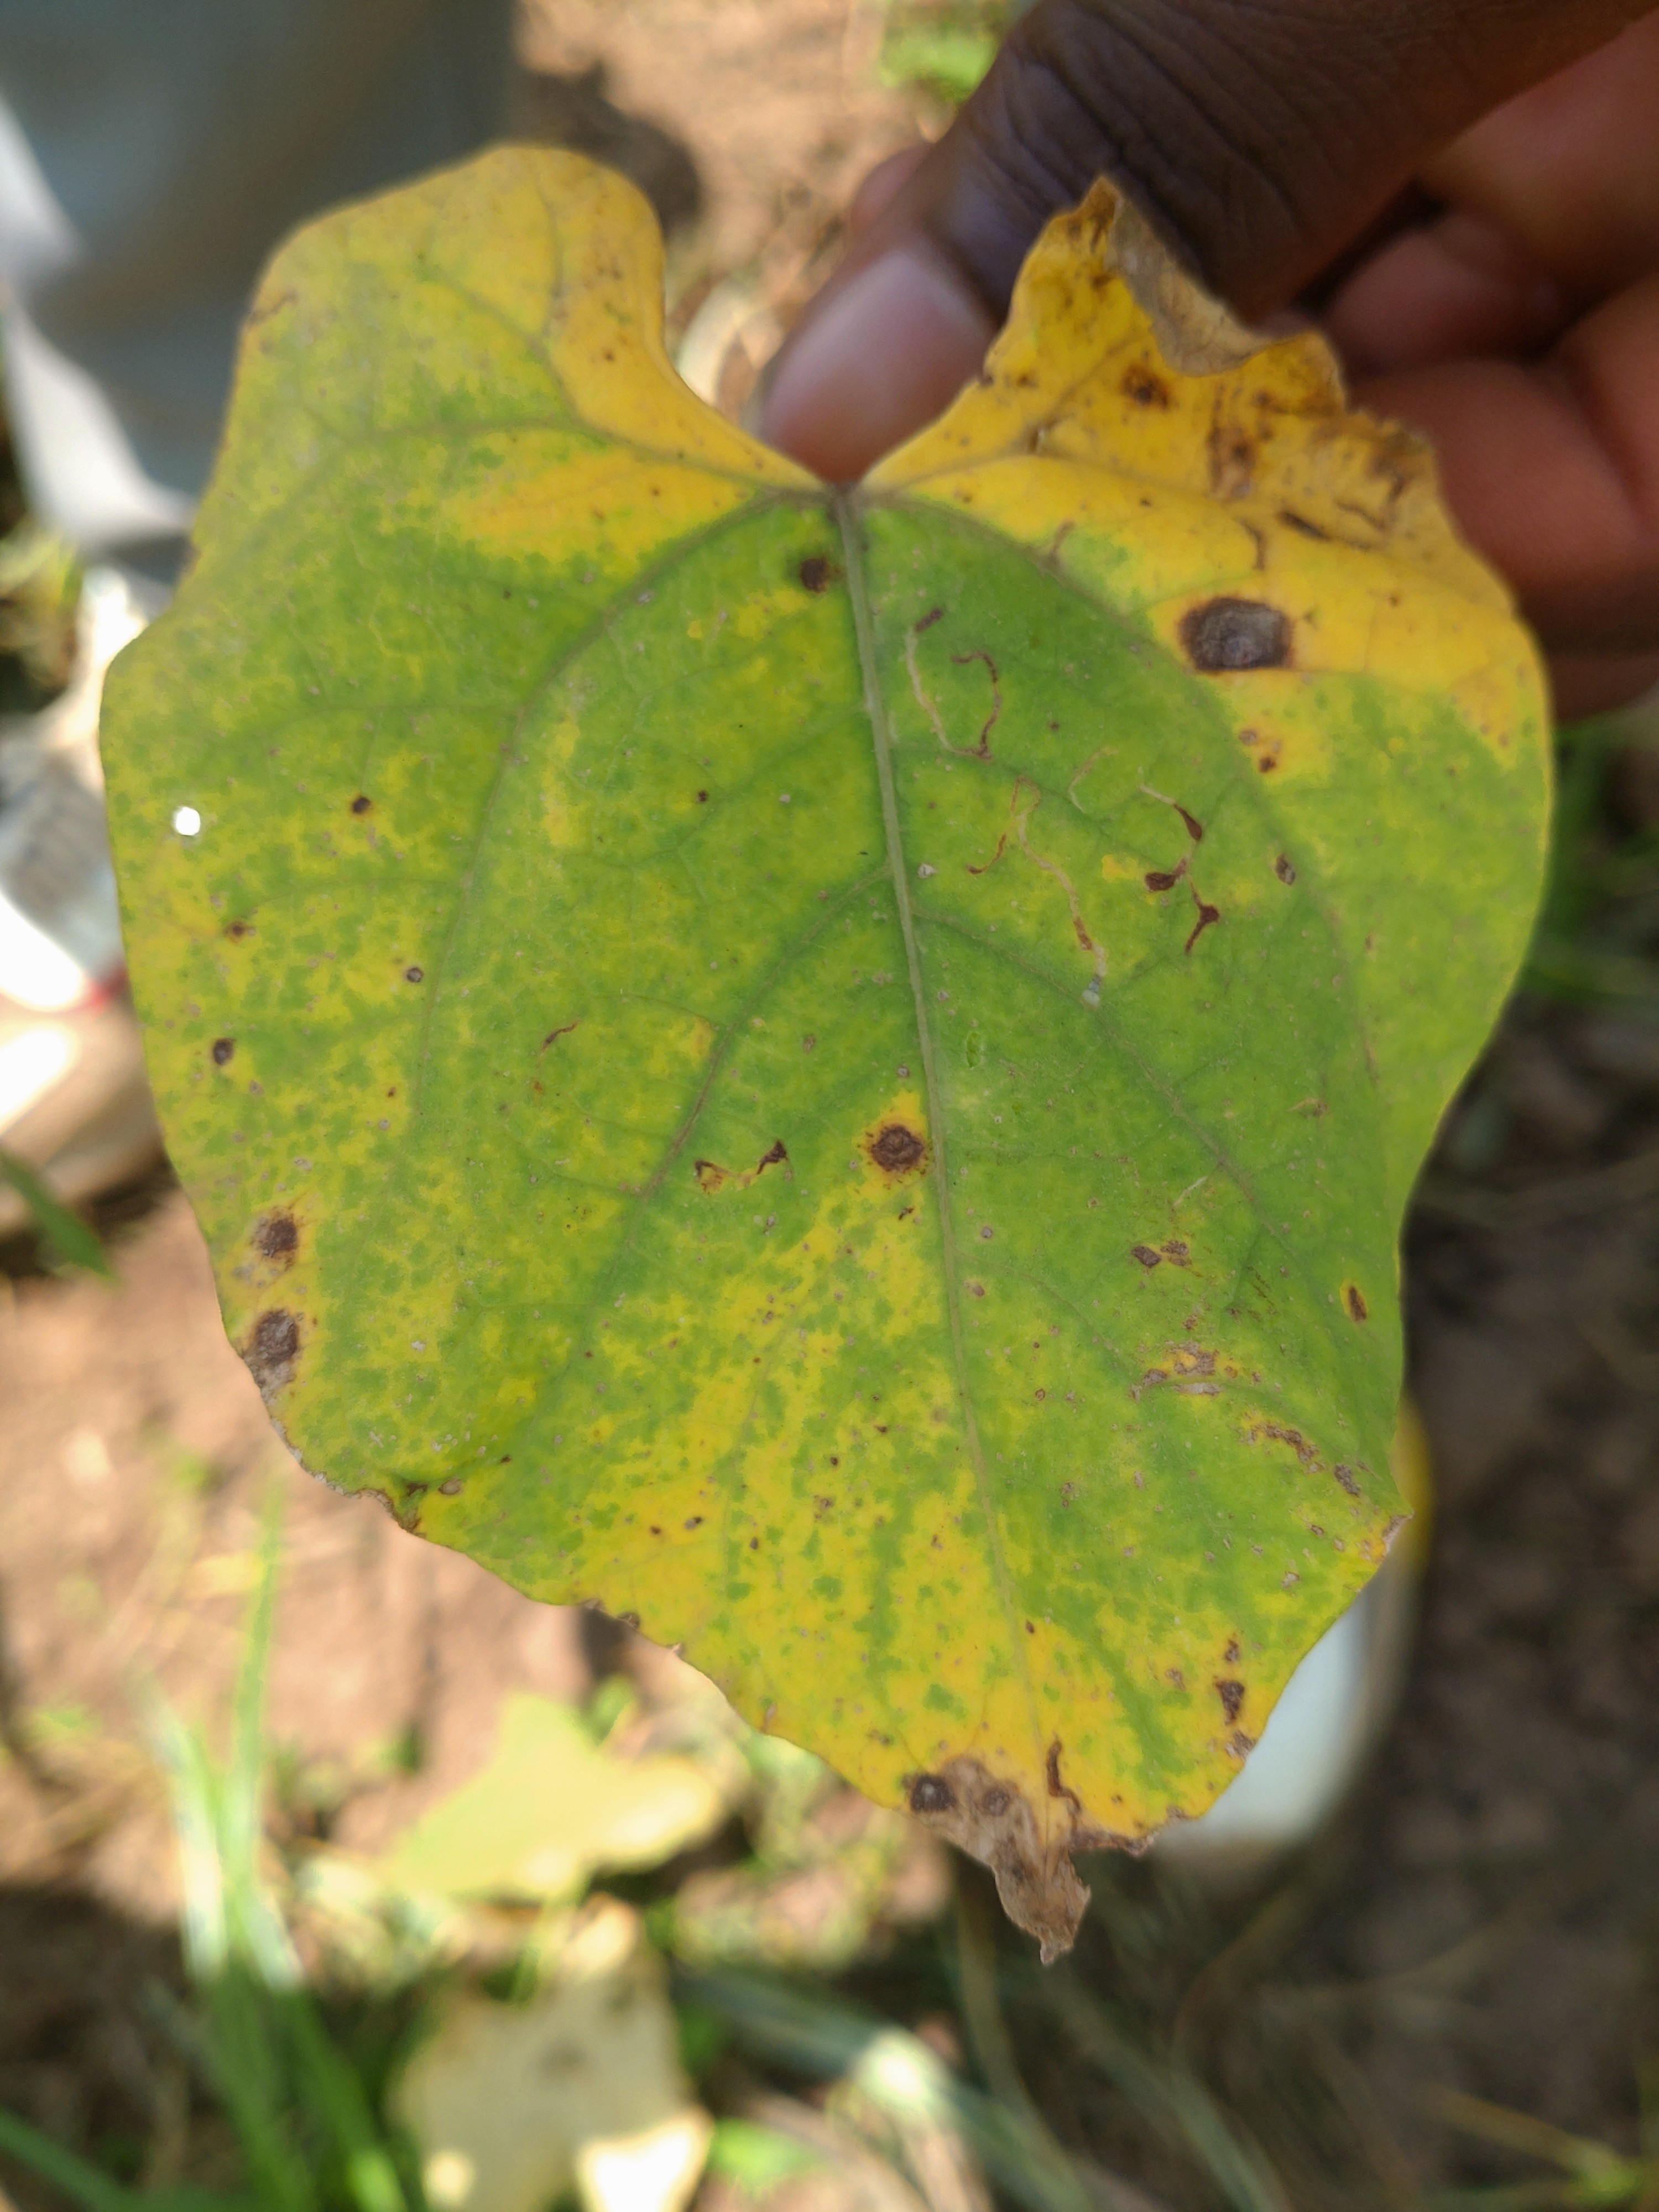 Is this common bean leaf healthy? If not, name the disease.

rust
